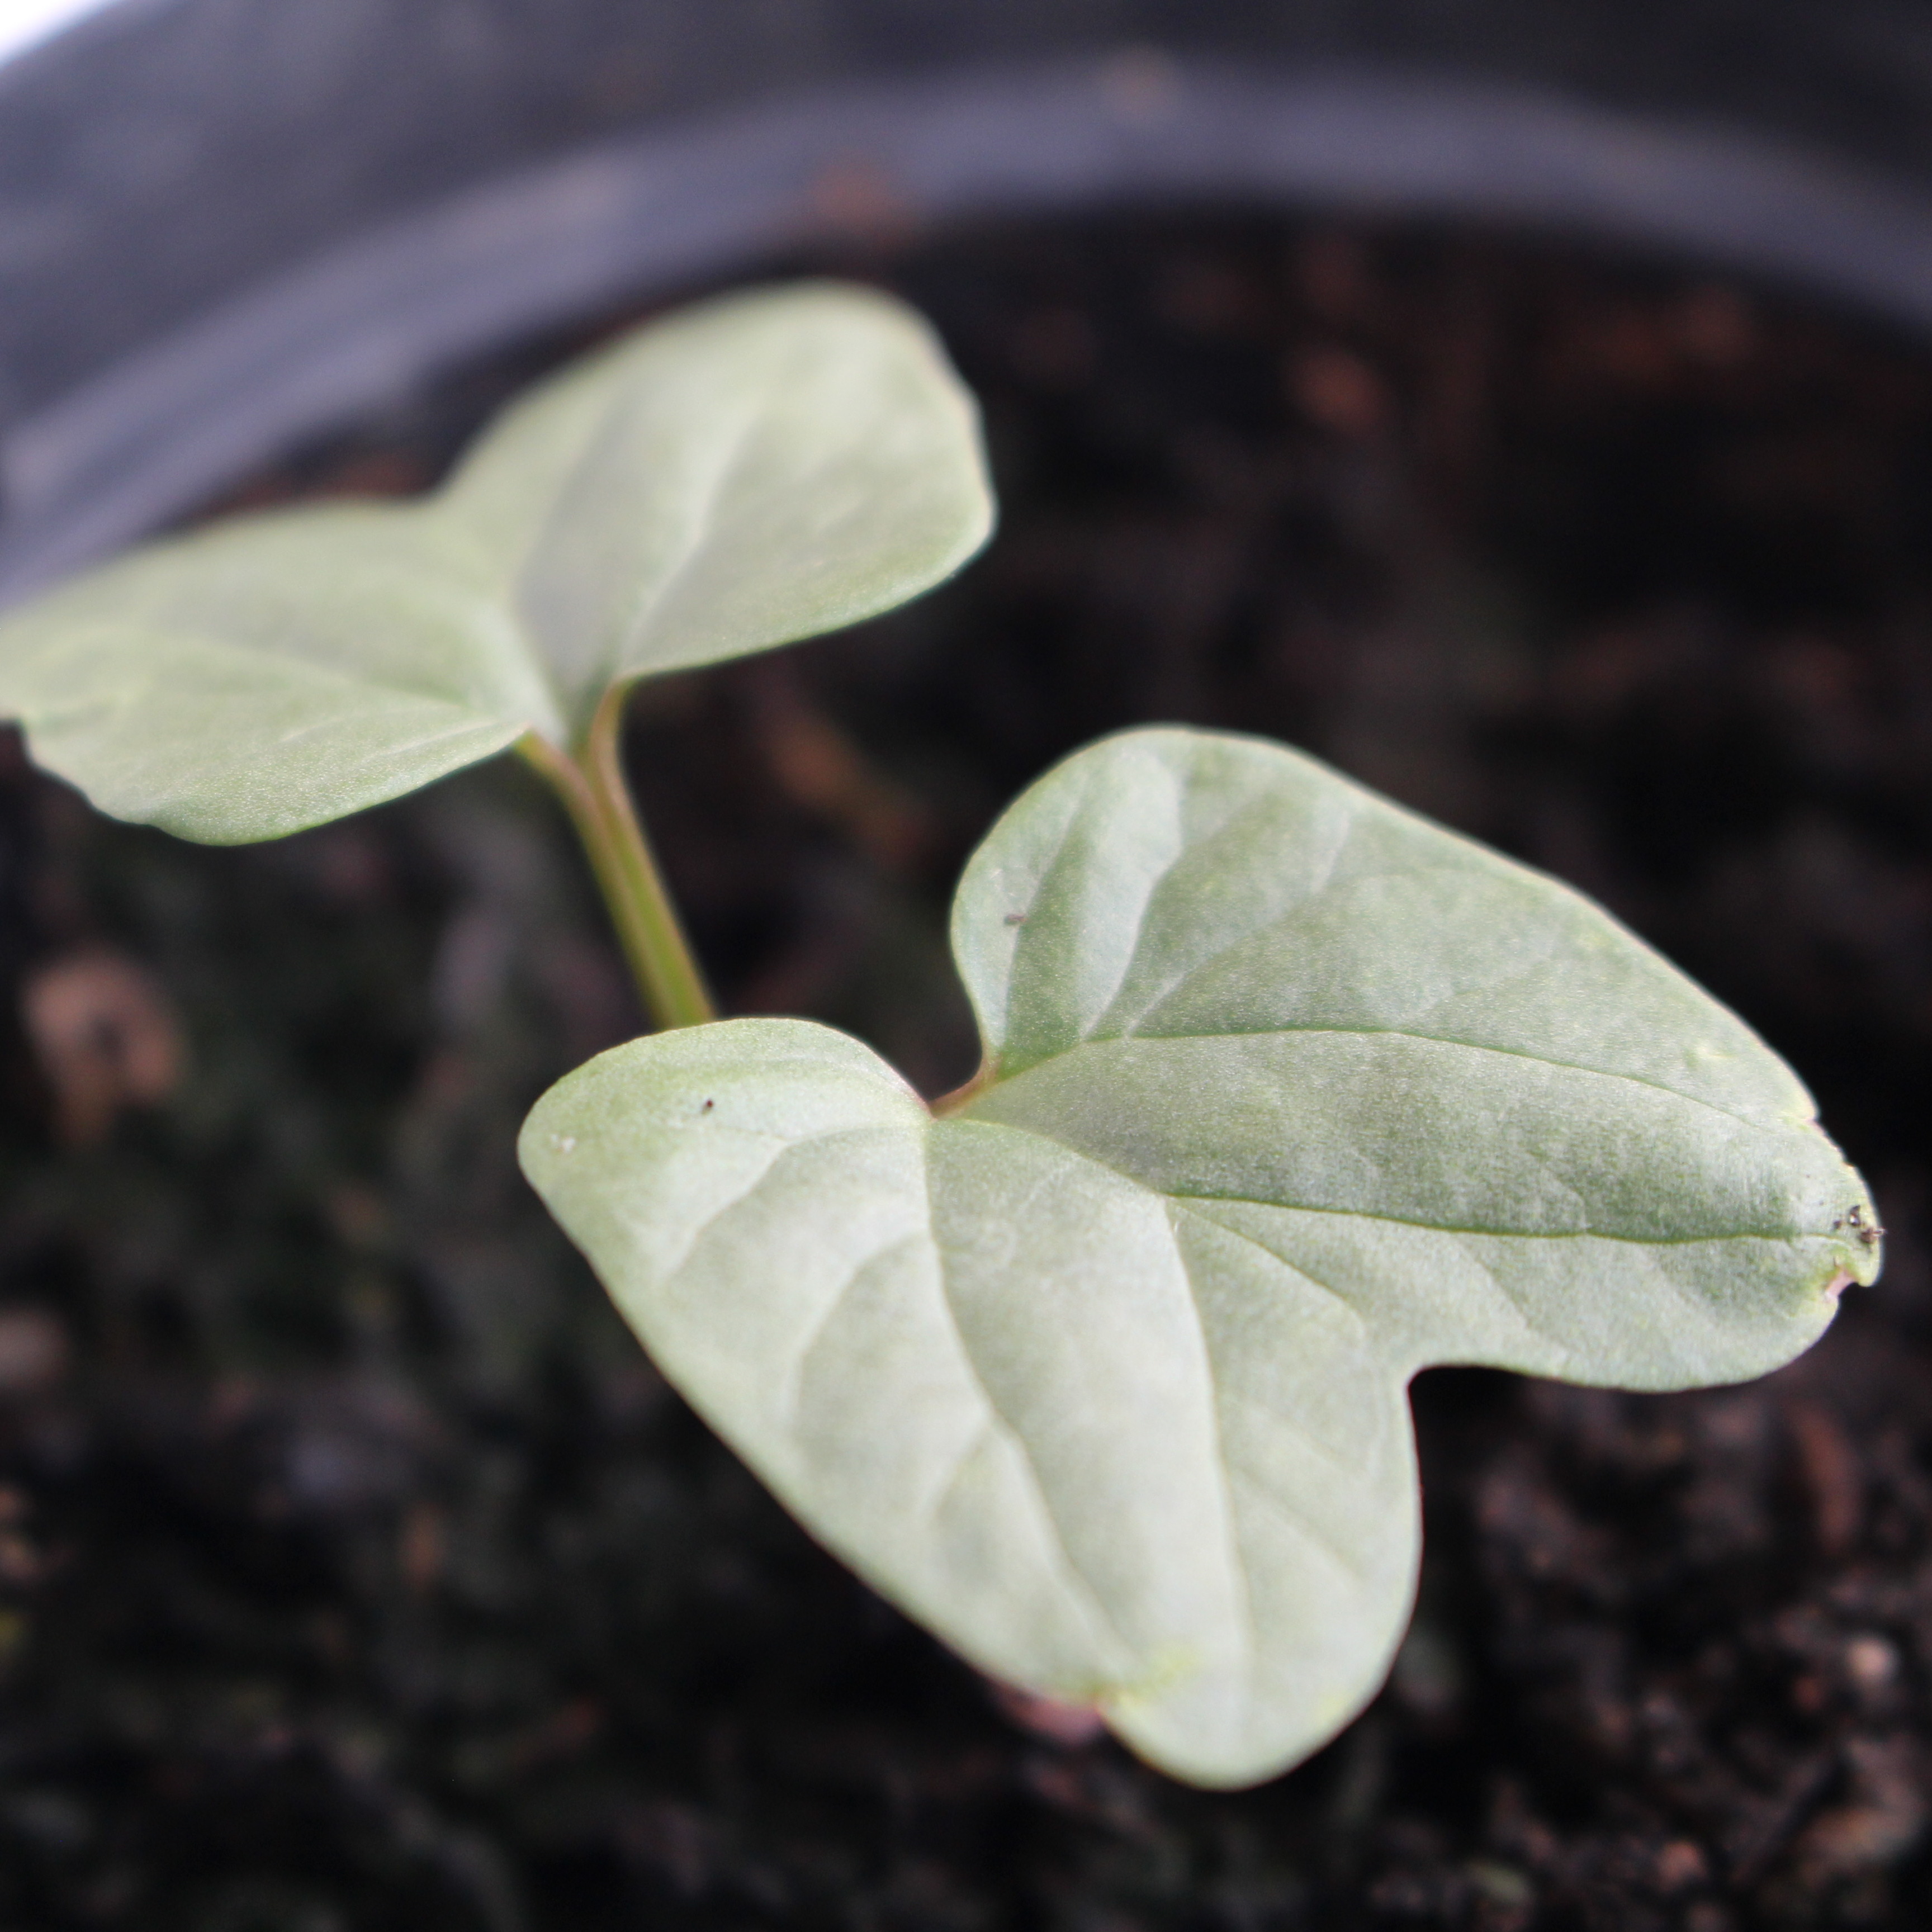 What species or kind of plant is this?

Convolvulus arvensis
